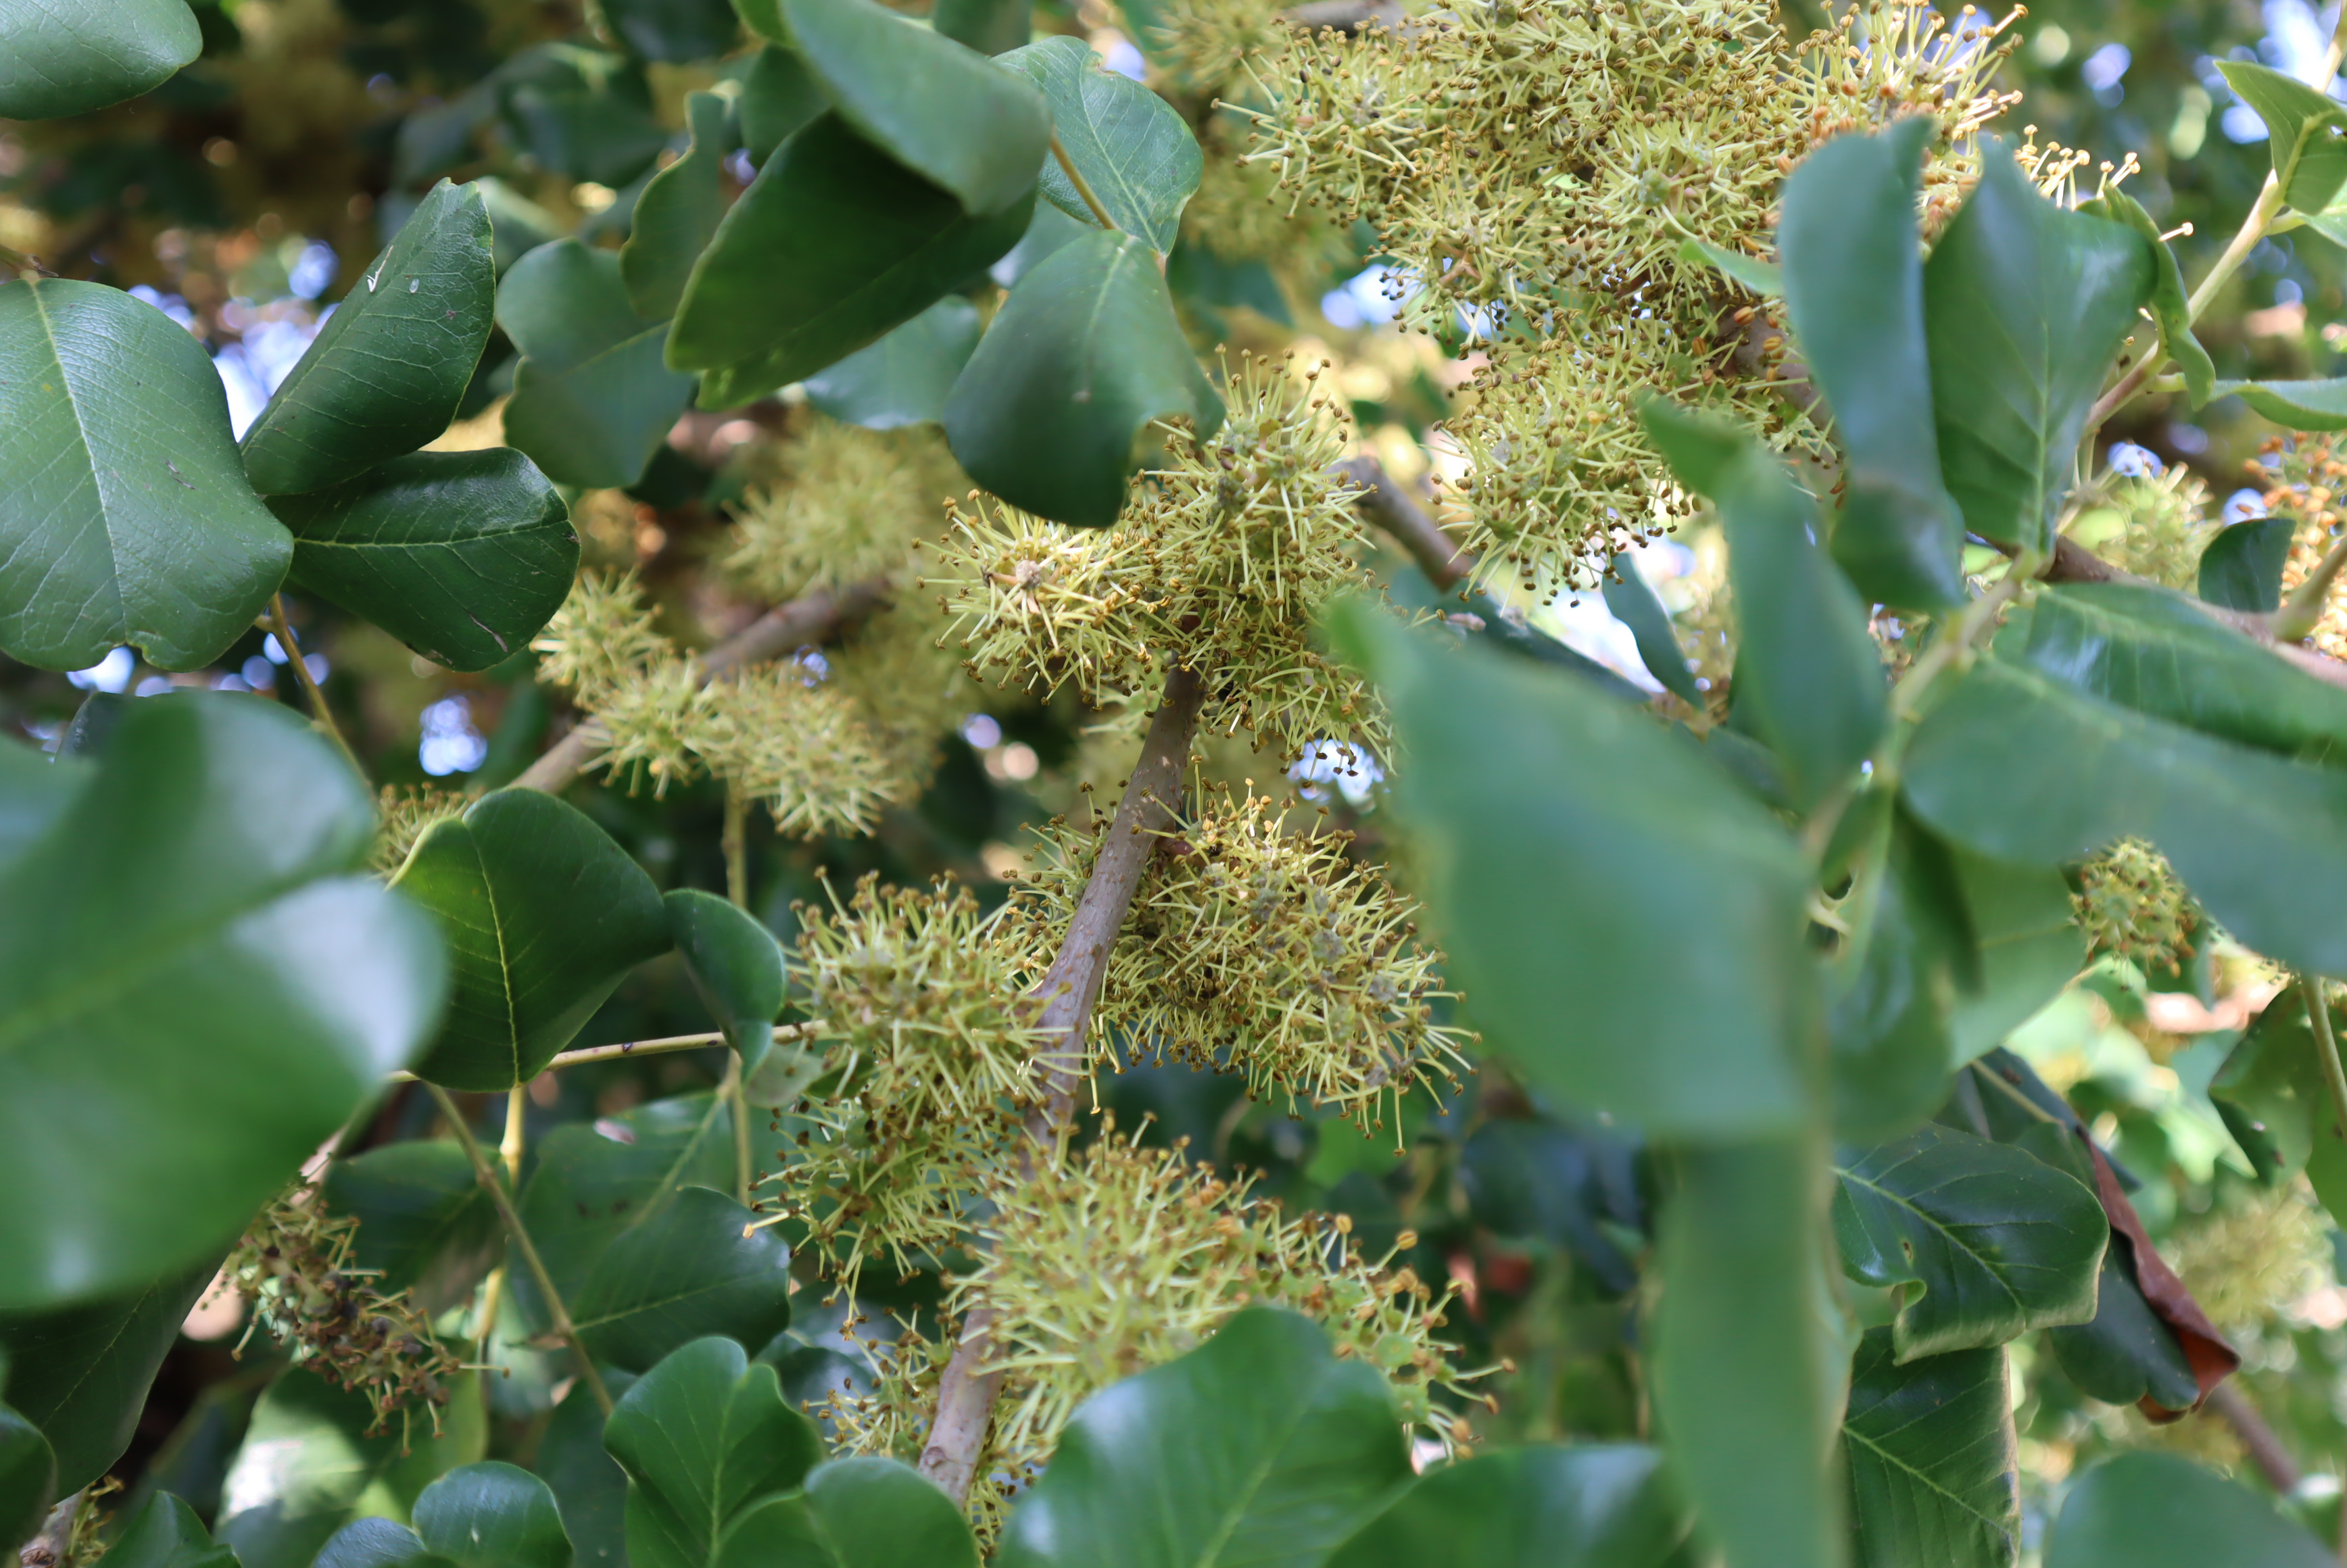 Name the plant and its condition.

carob, healthy
